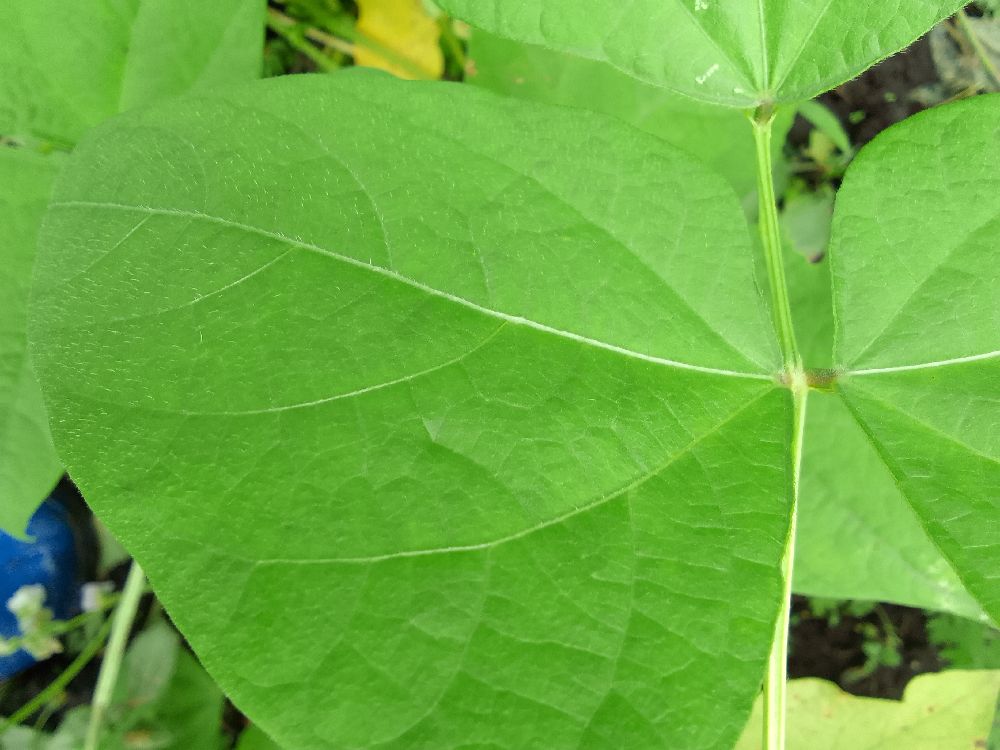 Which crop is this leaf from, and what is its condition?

common bean, healthy
